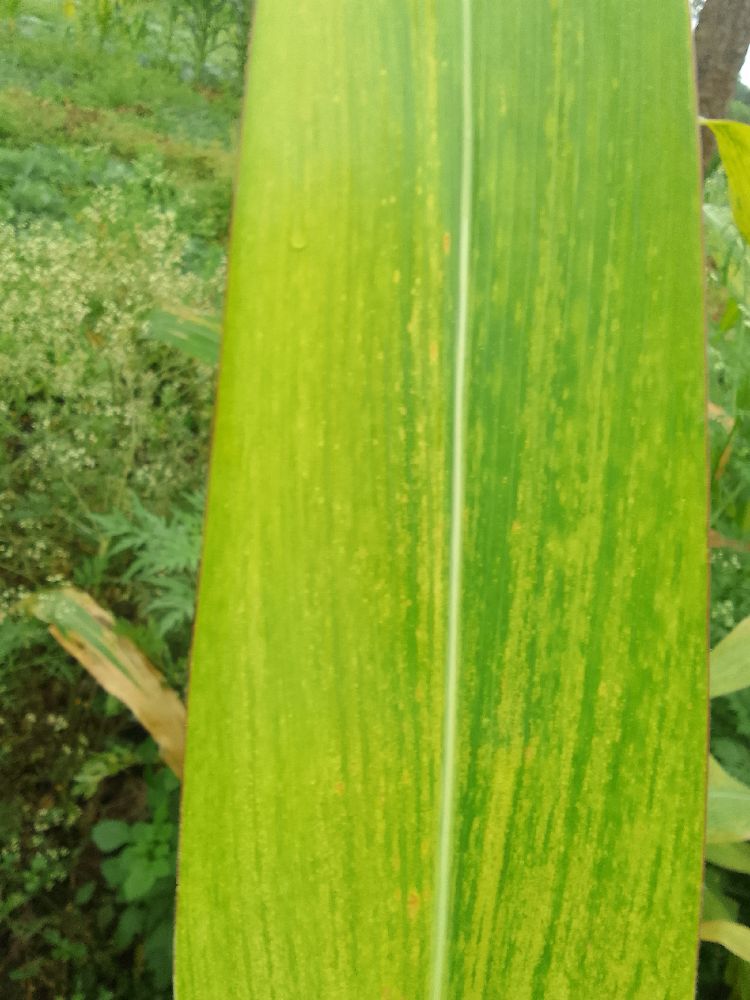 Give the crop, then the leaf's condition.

maize, maize lethal necrosis
